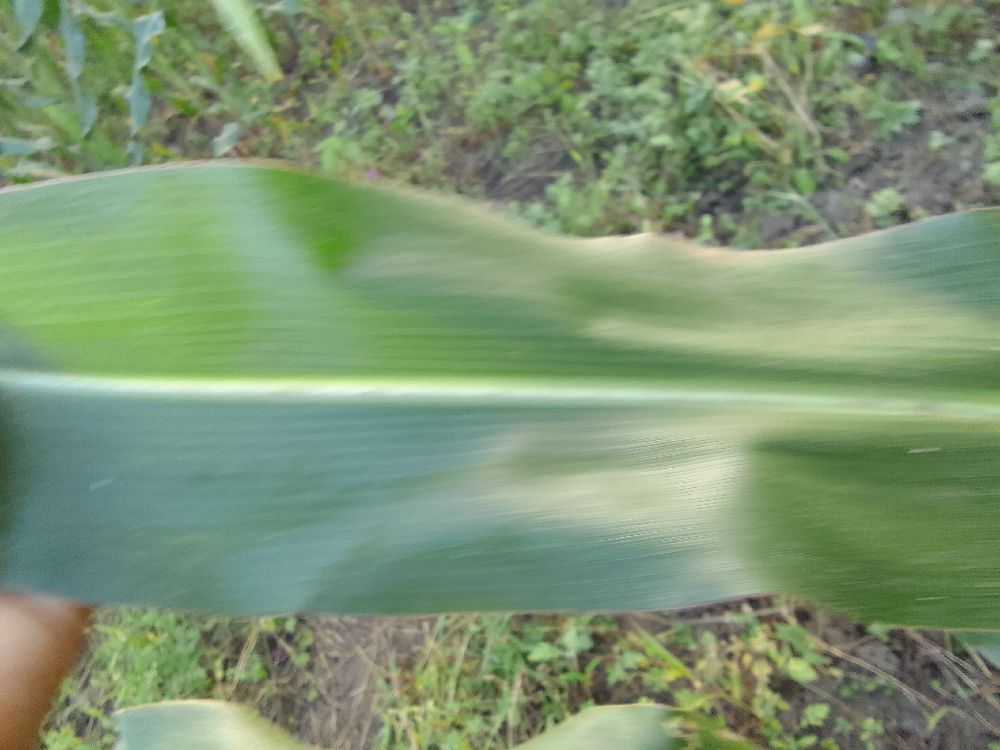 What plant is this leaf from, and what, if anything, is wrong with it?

maize, healthy
